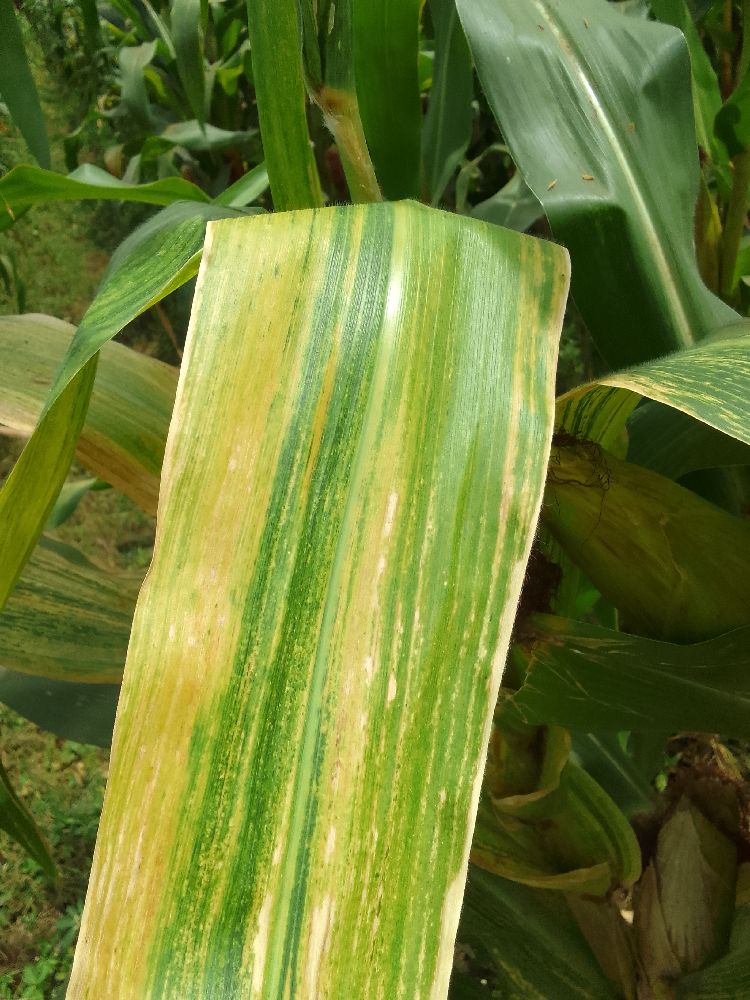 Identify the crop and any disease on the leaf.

maize, maize lethal necrosis
